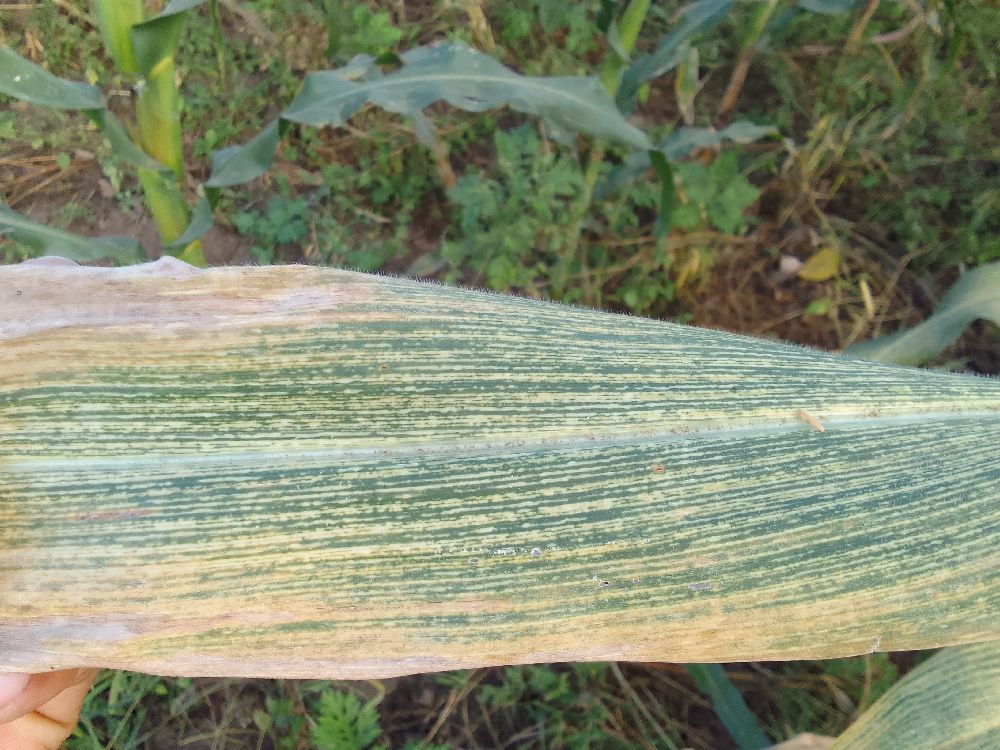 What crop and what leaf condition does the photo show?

maize, maize streak virus
